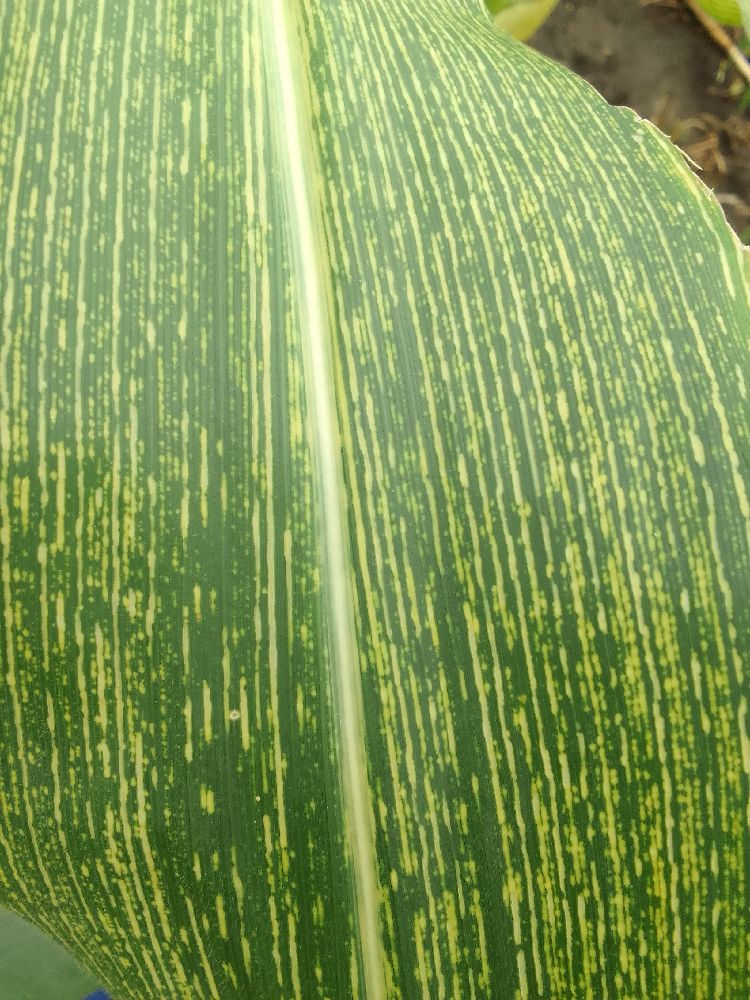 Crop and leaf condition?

maize, maize streak virus
